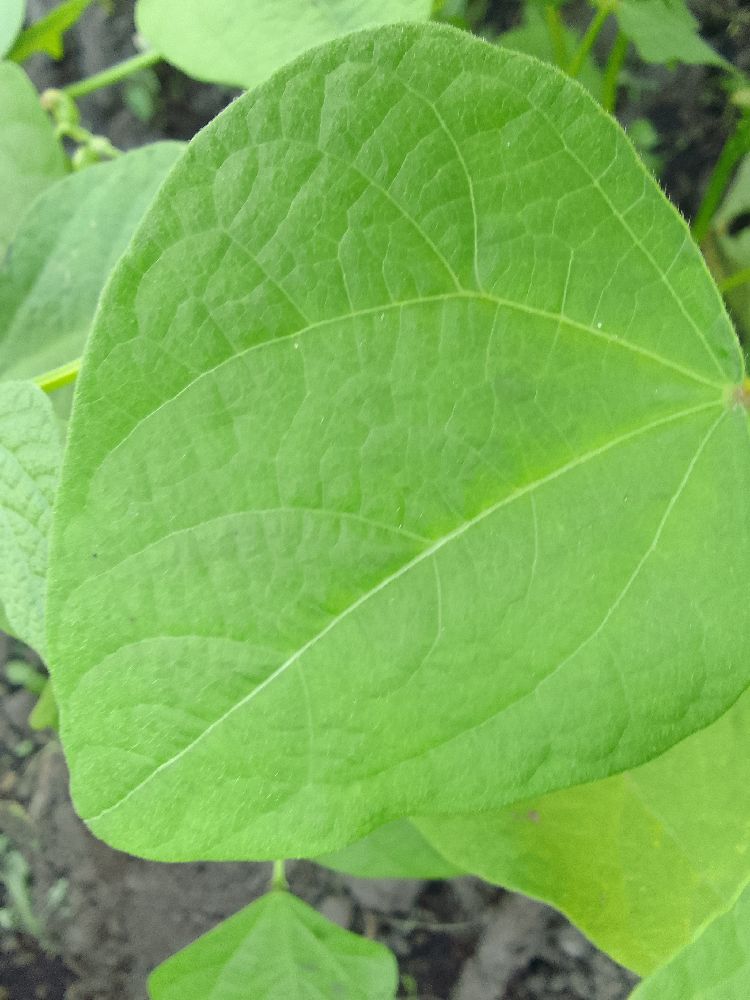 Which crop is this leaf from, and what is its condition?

common bean, healthy
